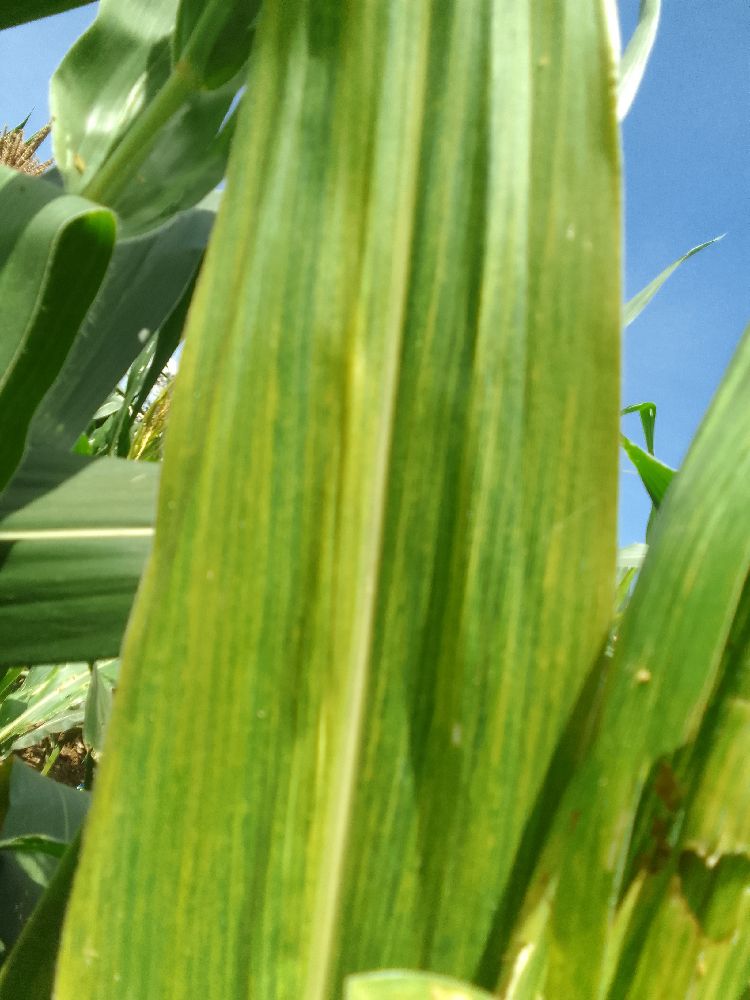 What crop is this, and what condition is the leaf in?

maize, maize lethal necrosis
